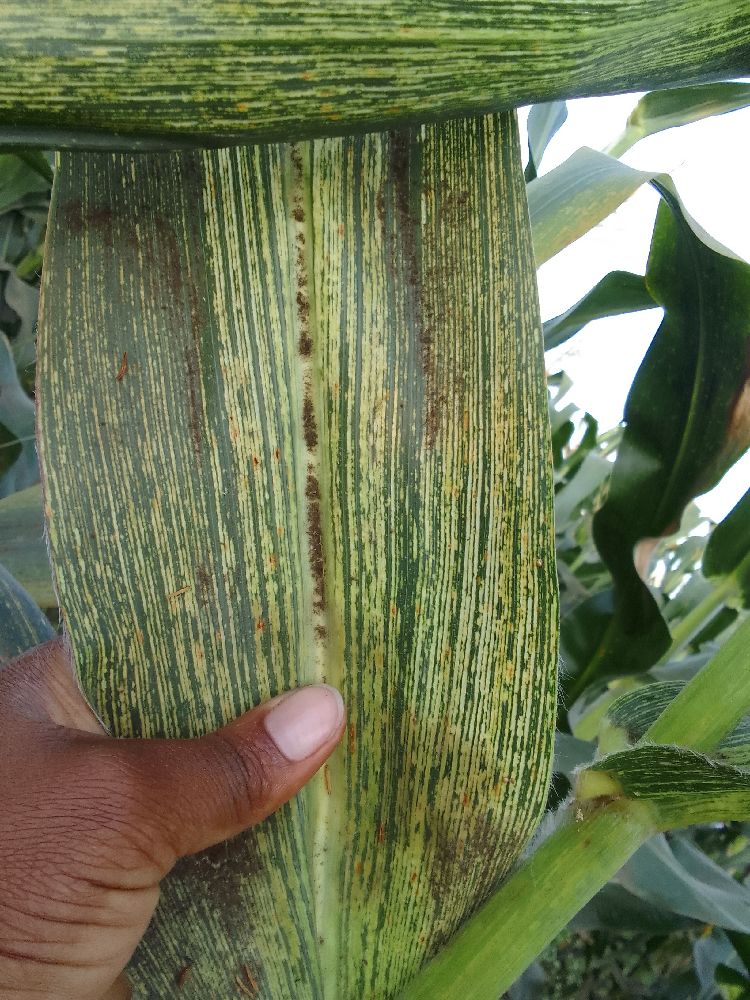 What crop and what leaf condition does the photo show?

maize, maize streak virus
